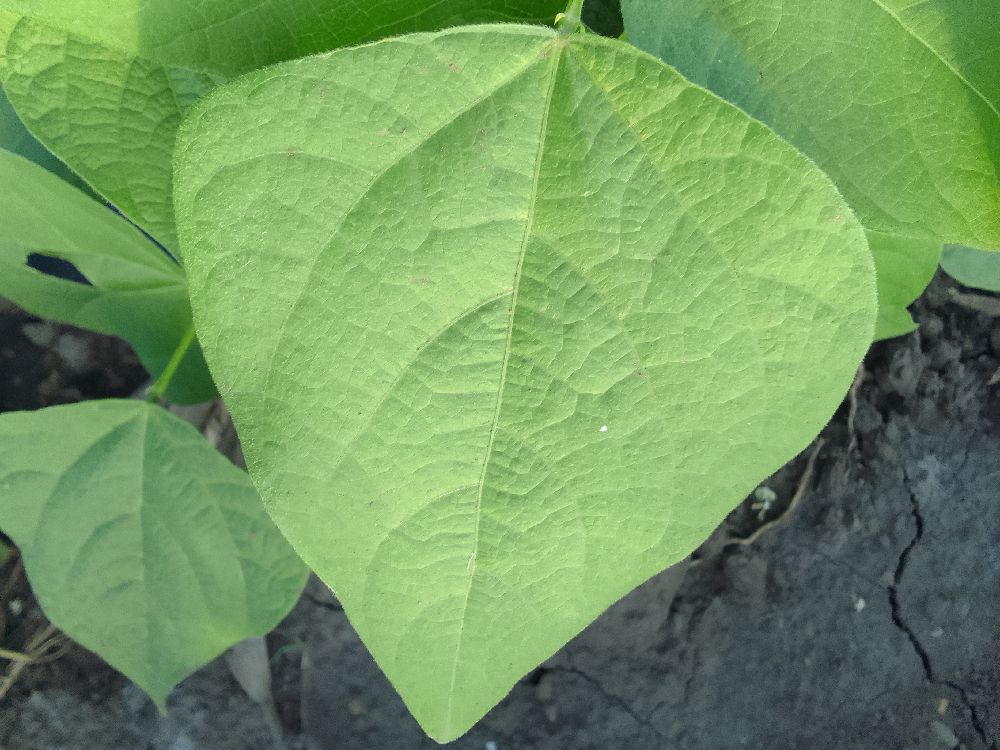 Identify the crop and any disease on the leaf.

common bean, healthy
